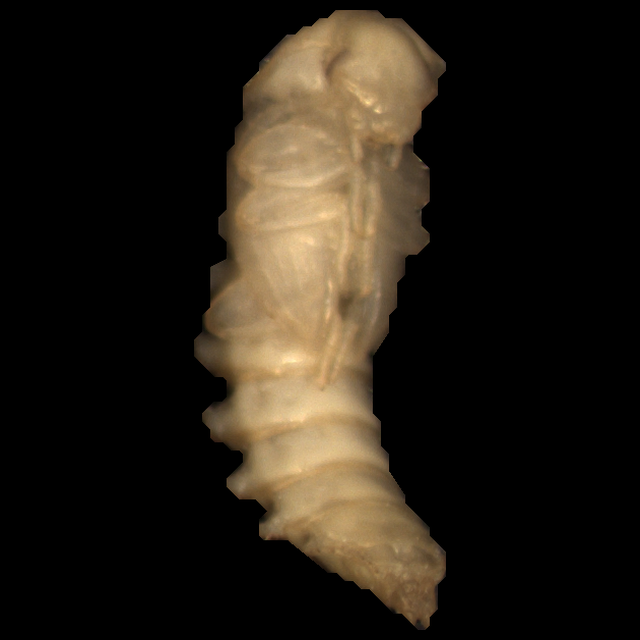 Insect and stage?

mealworm pupa
